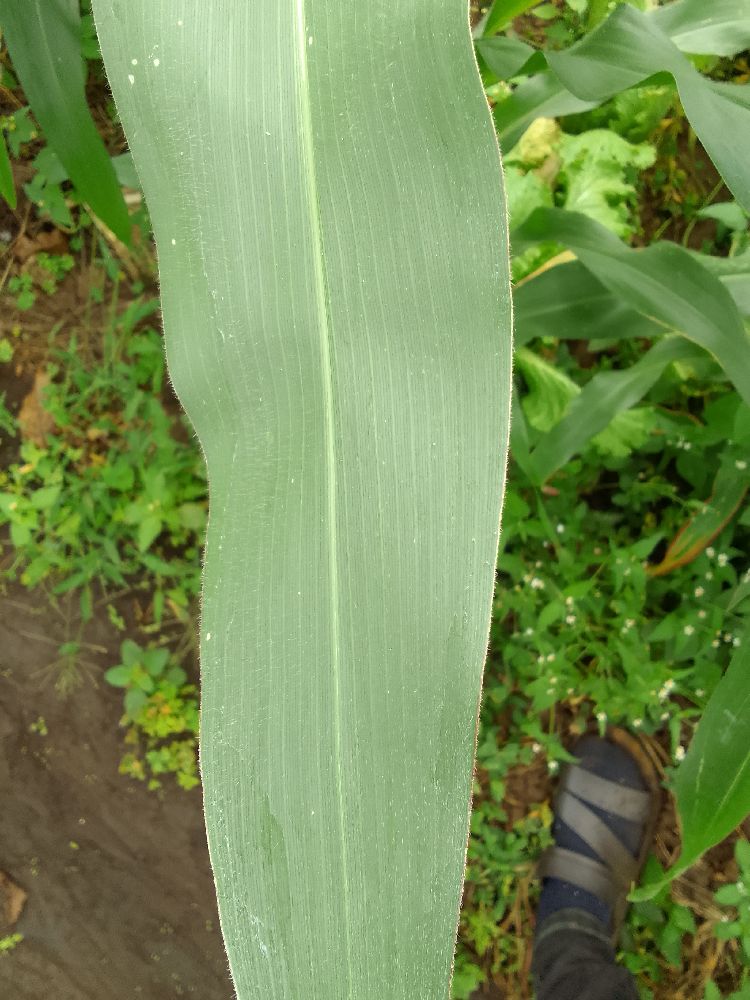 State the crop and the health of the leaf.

maize, healthy
